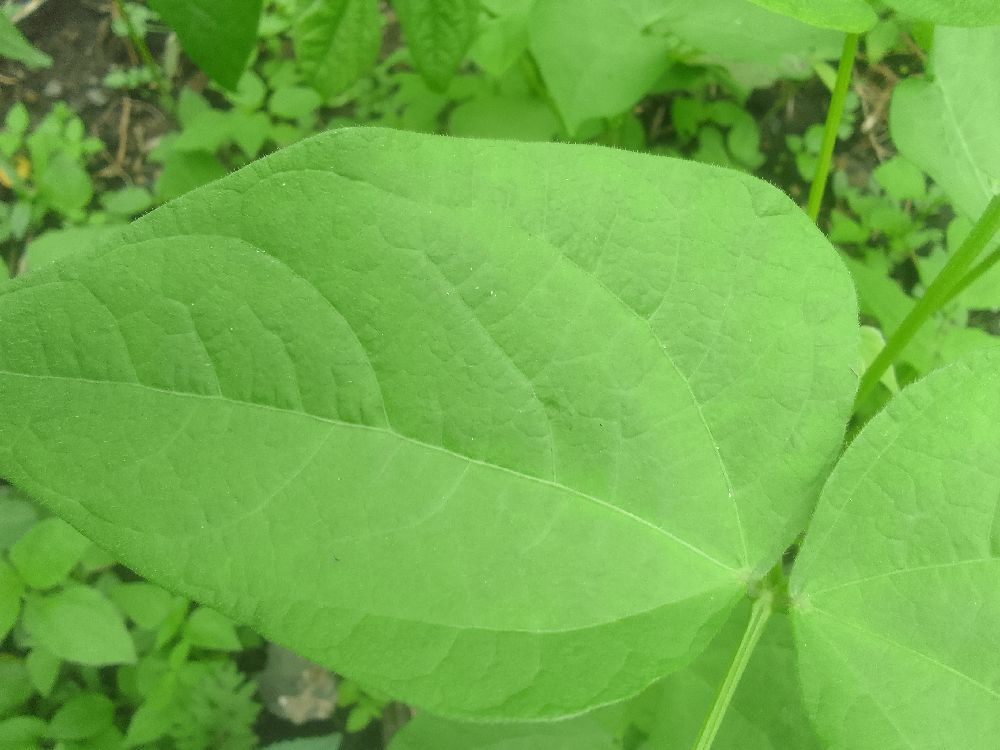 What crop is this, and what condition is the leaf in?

common bean, healthy
